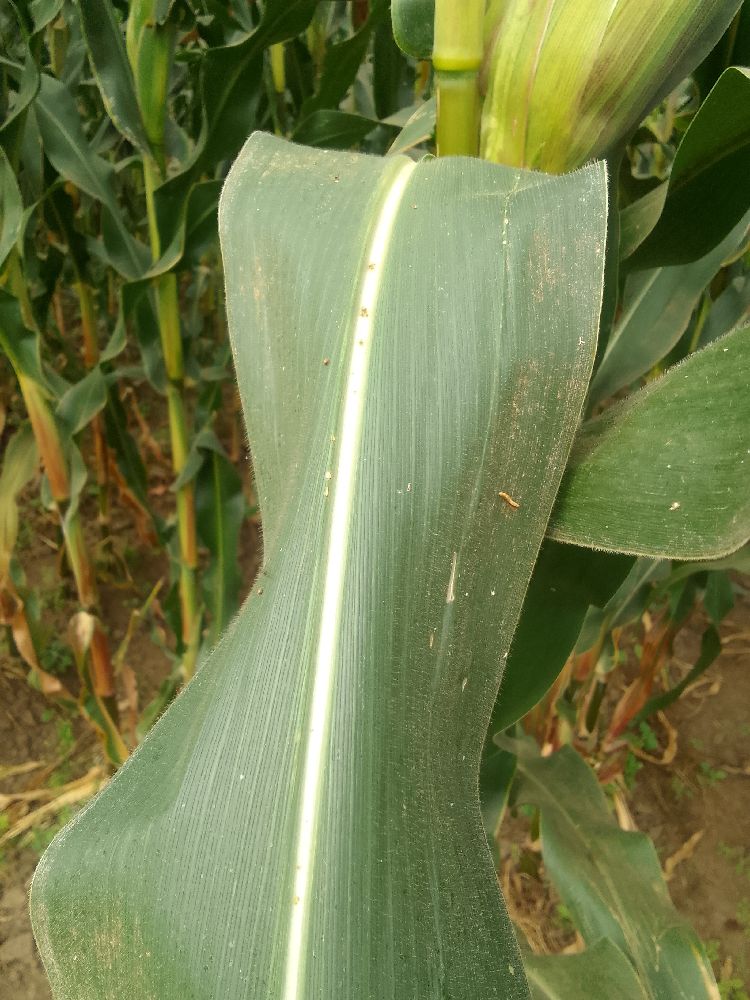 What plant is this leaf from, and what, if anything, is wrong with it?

maize, healthy
